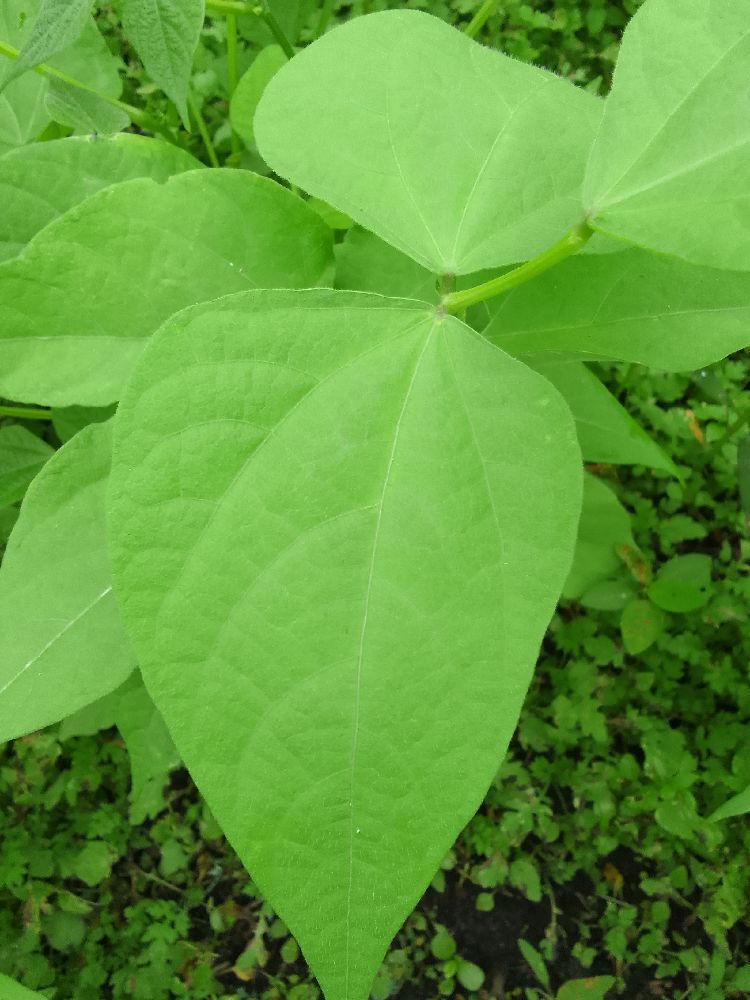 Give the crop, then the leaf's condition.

common bean, healthy
